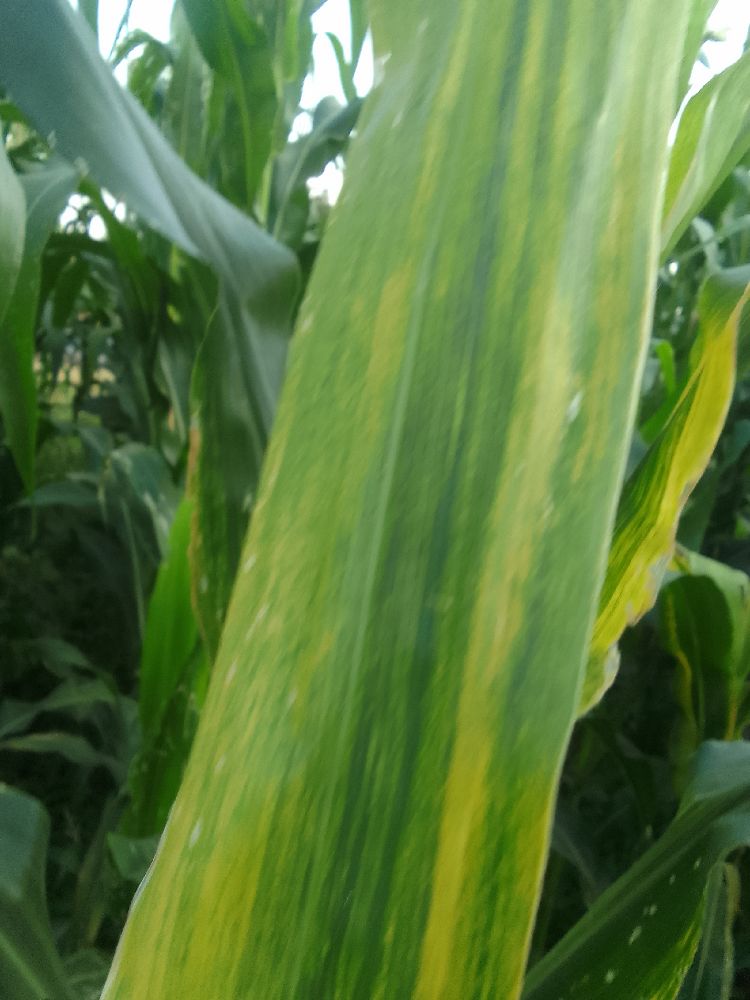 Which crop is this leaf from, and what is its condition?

maize, maize lethal necrosis
